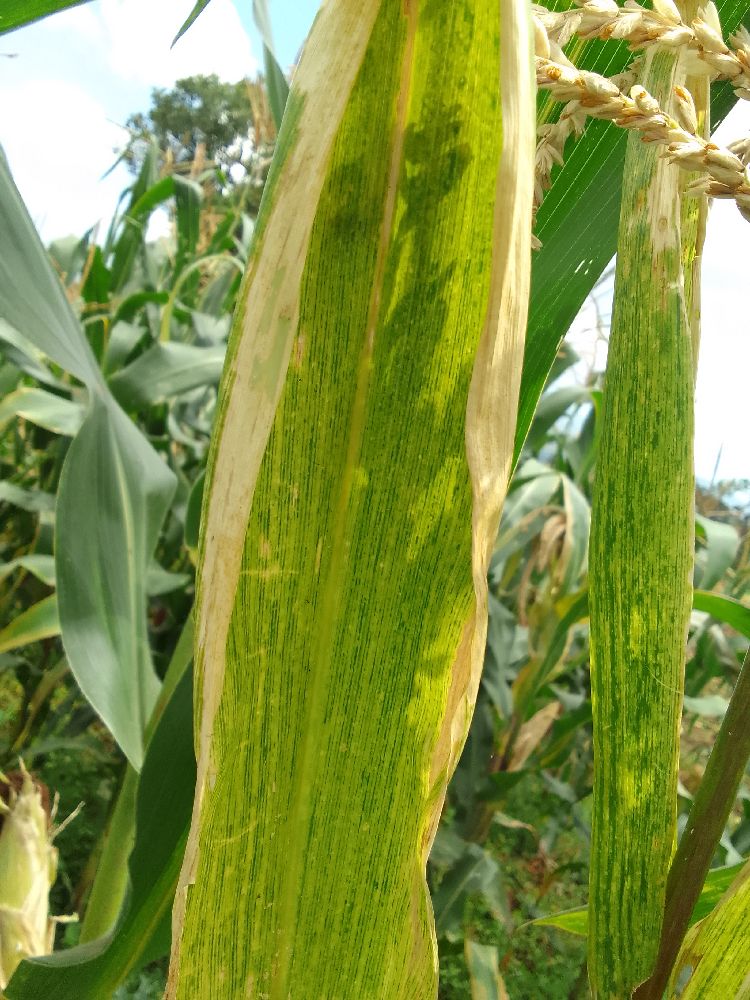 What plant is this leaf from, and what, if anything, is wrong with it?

maize, maize lethal necrosis
